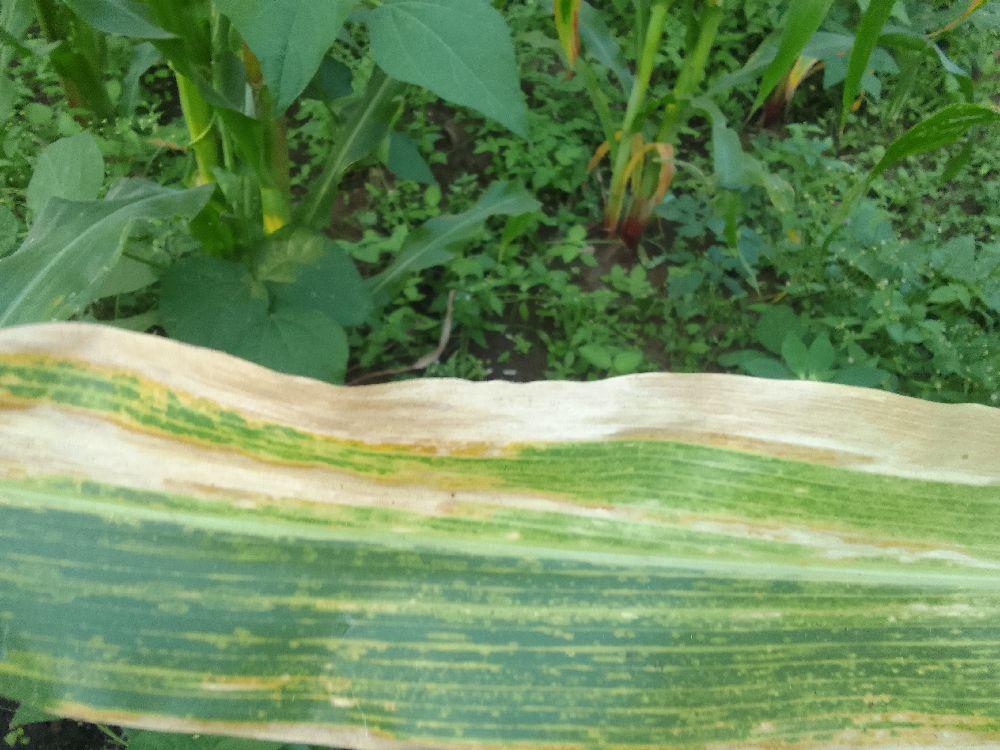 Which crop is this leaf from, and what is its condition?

maize, maize lethal necrosis
